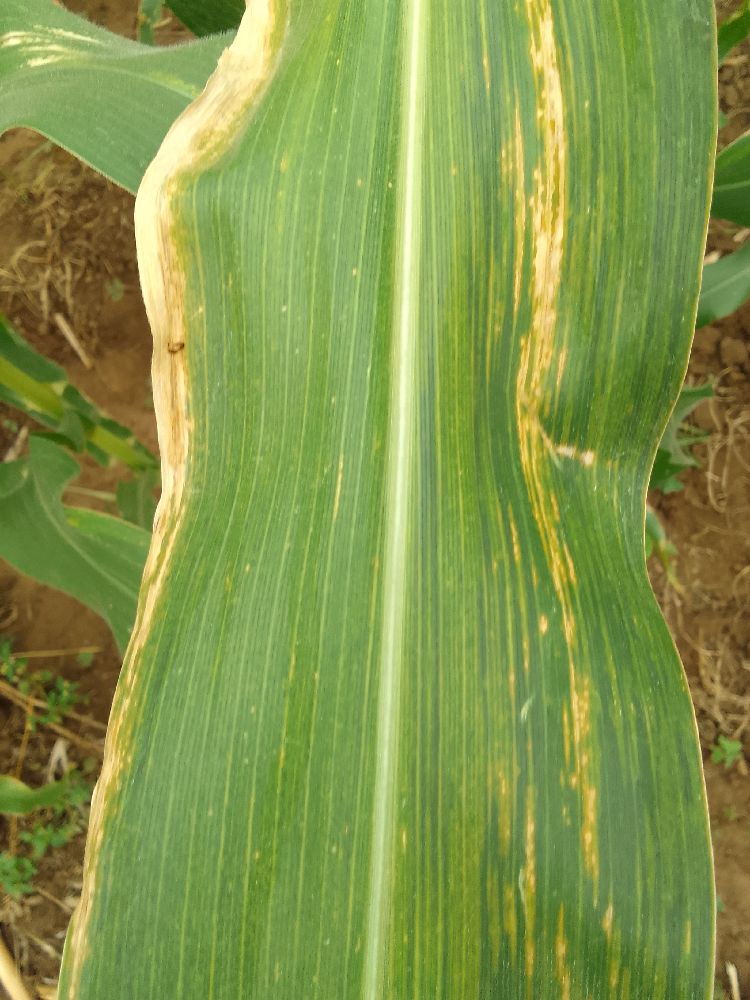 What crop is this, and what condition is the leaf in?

maize, maize lethal necrosis
